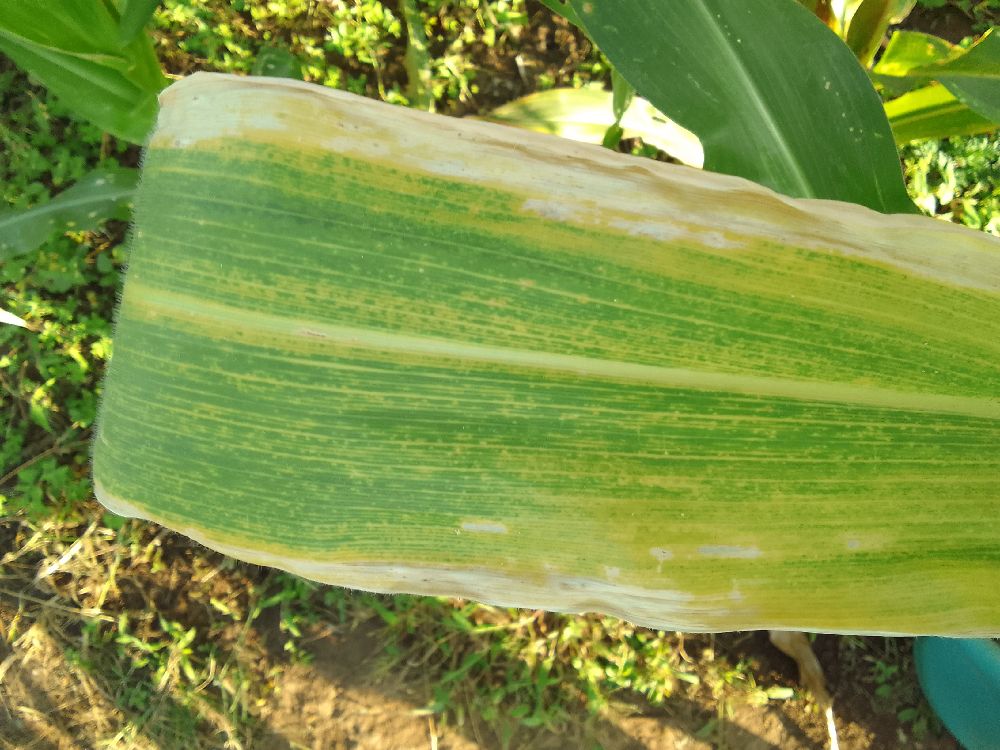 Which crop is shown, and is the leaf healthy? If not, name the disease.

maize, maize lethal necrosis
